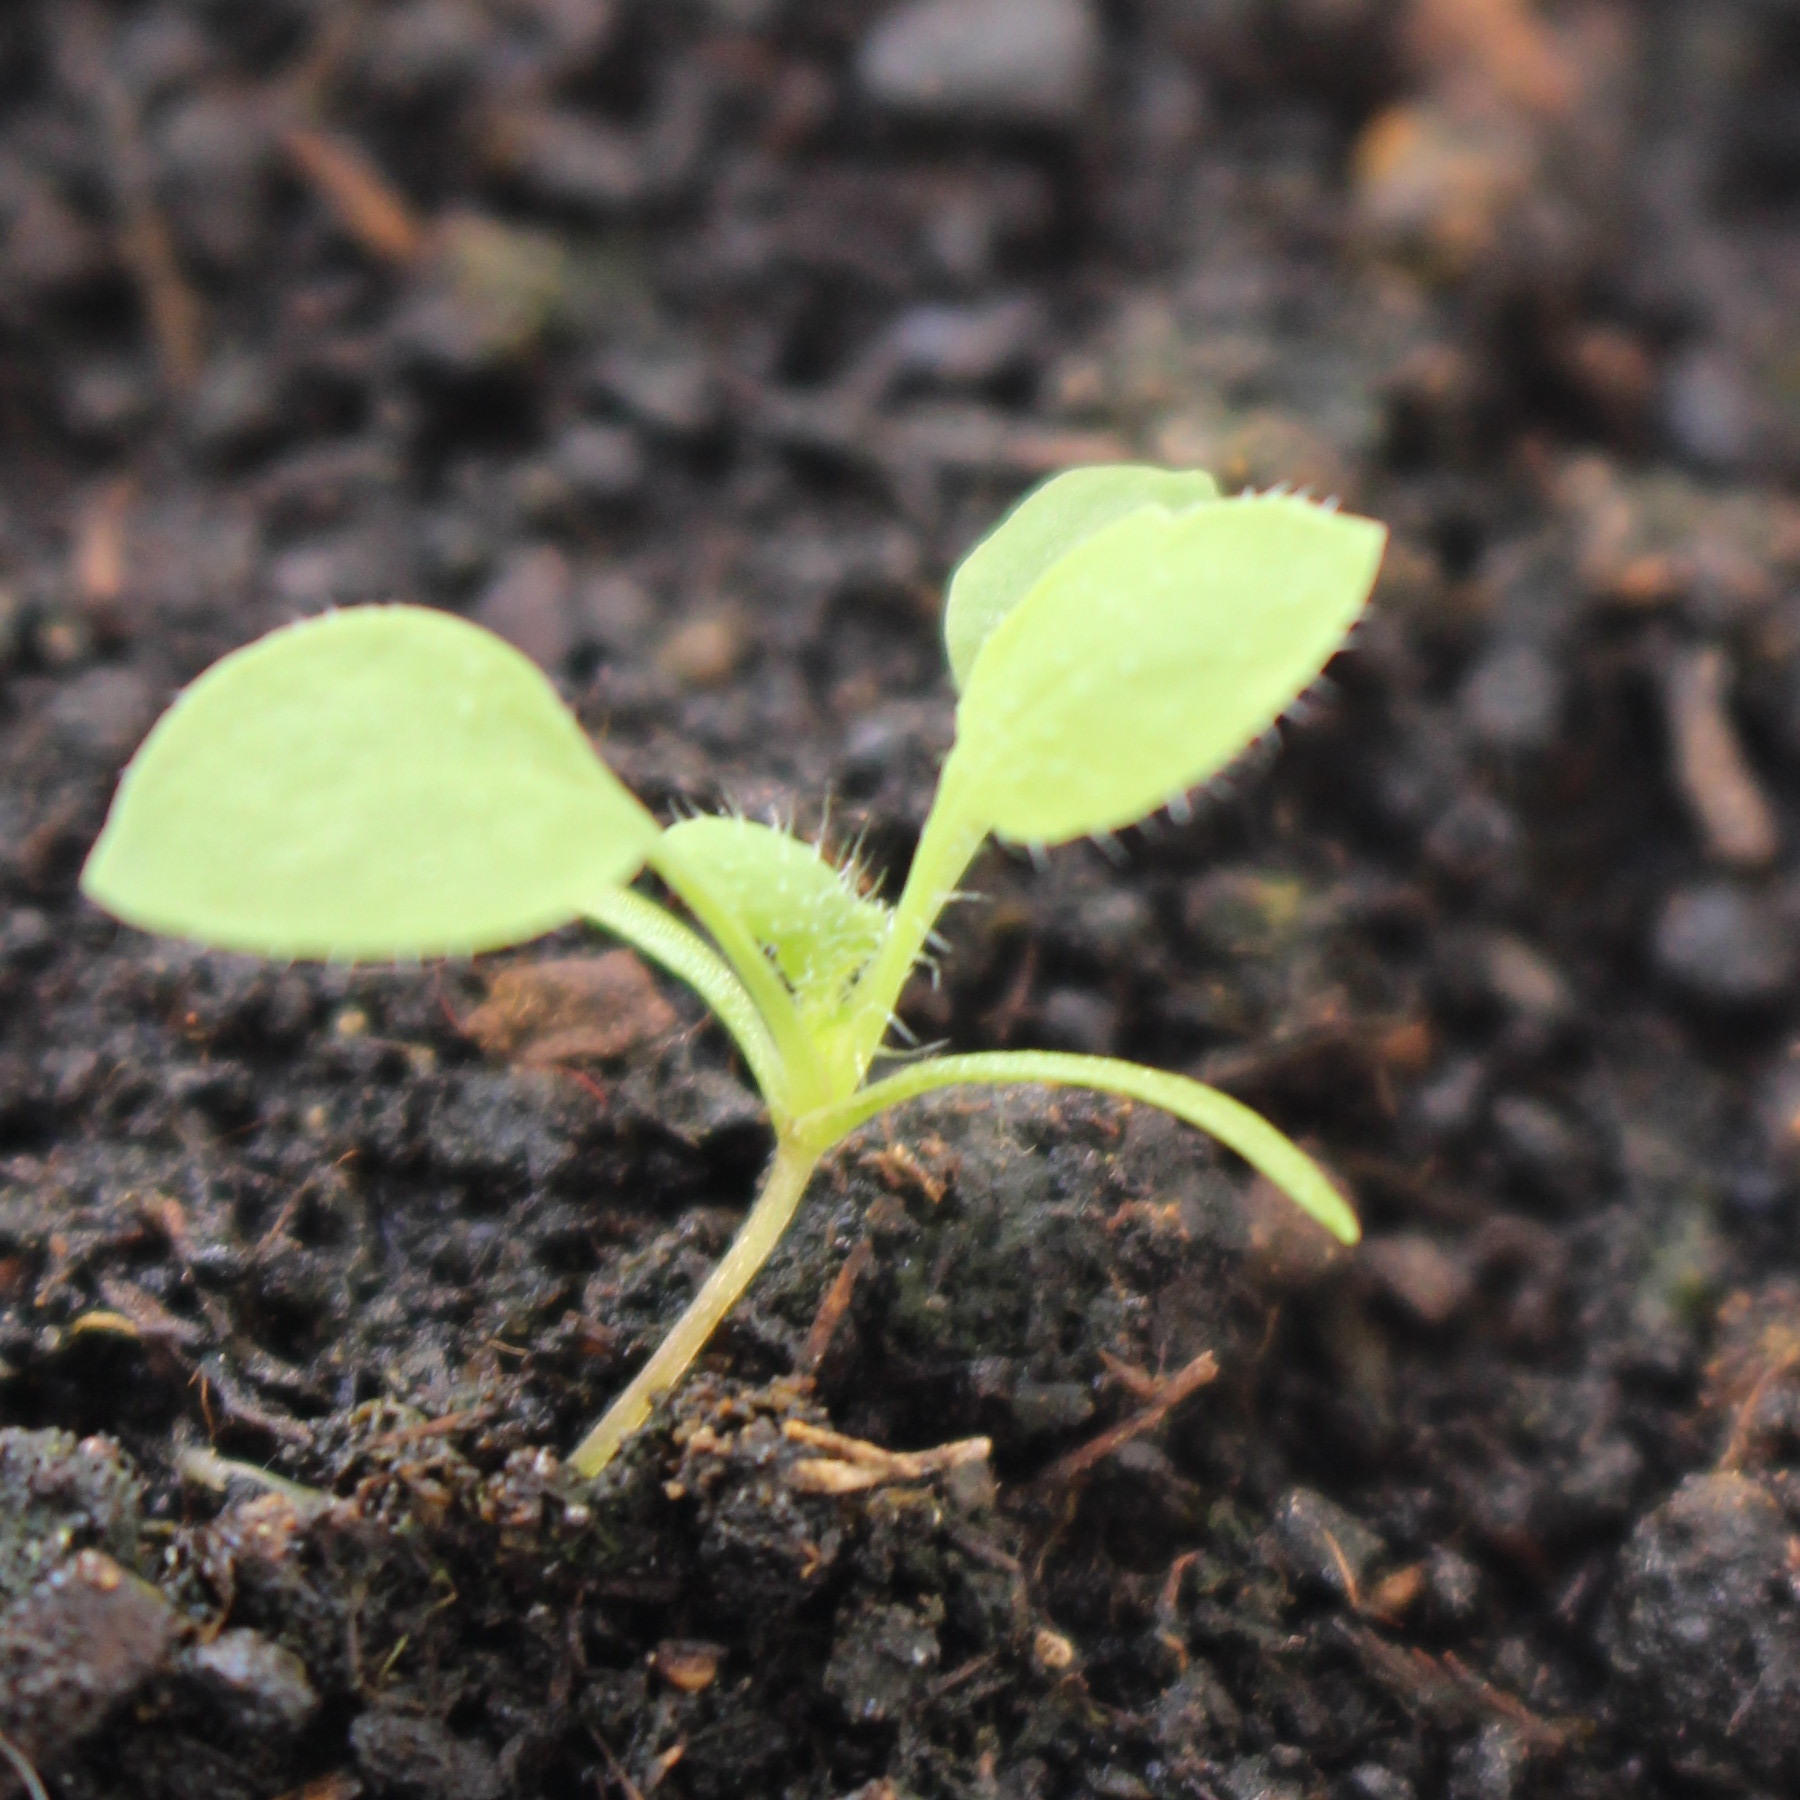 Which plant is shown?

Papaver rhoeas
